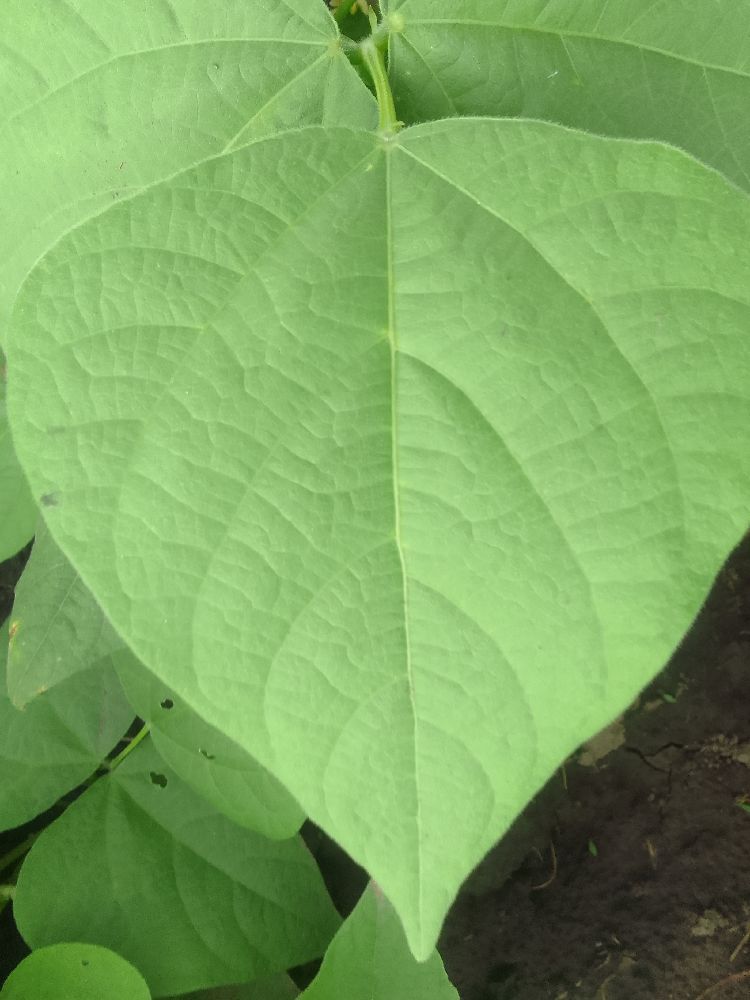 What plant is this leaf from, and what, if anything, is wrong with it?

common bean, healthy
